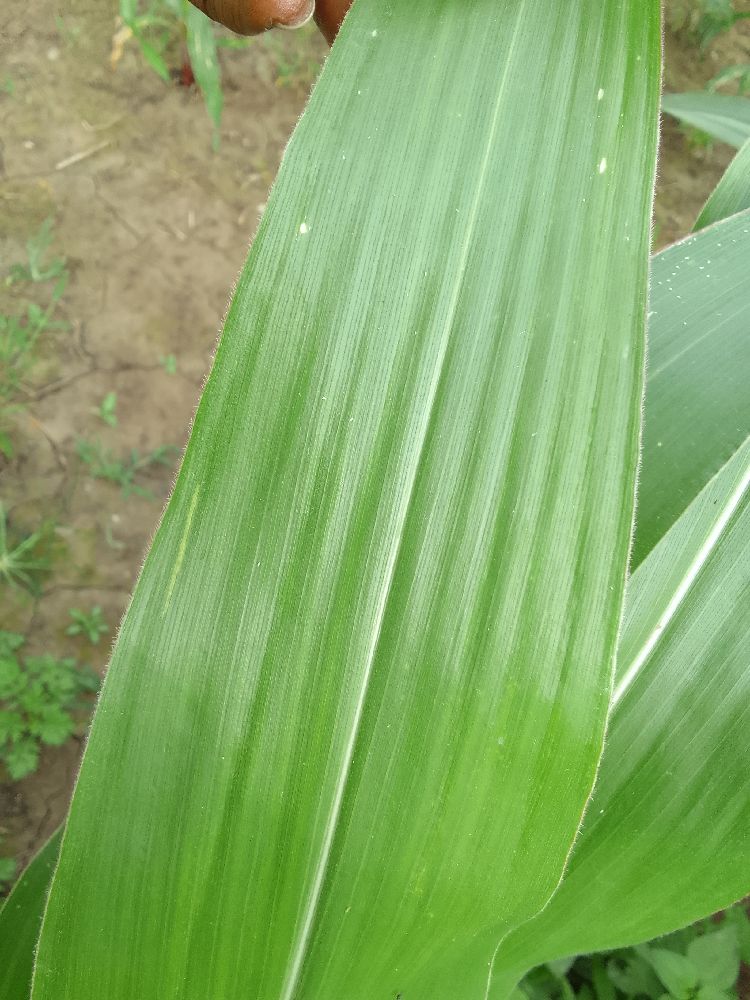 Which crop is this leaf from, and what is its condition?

maize, healthy
